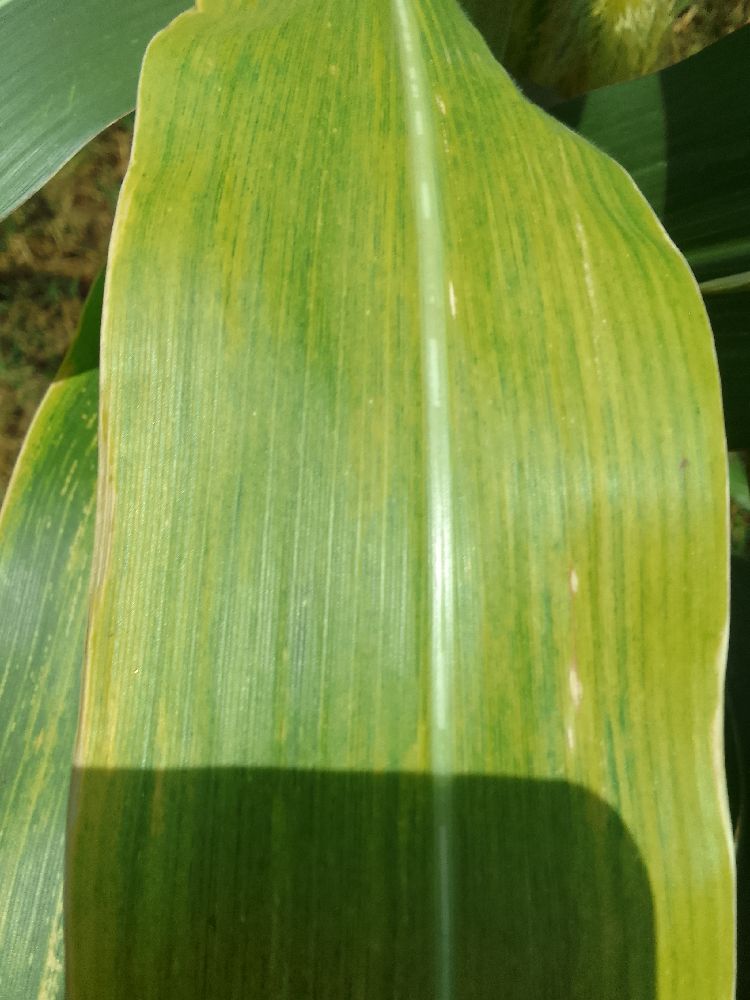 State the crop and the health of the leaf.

maize, maize lethal necrosis
